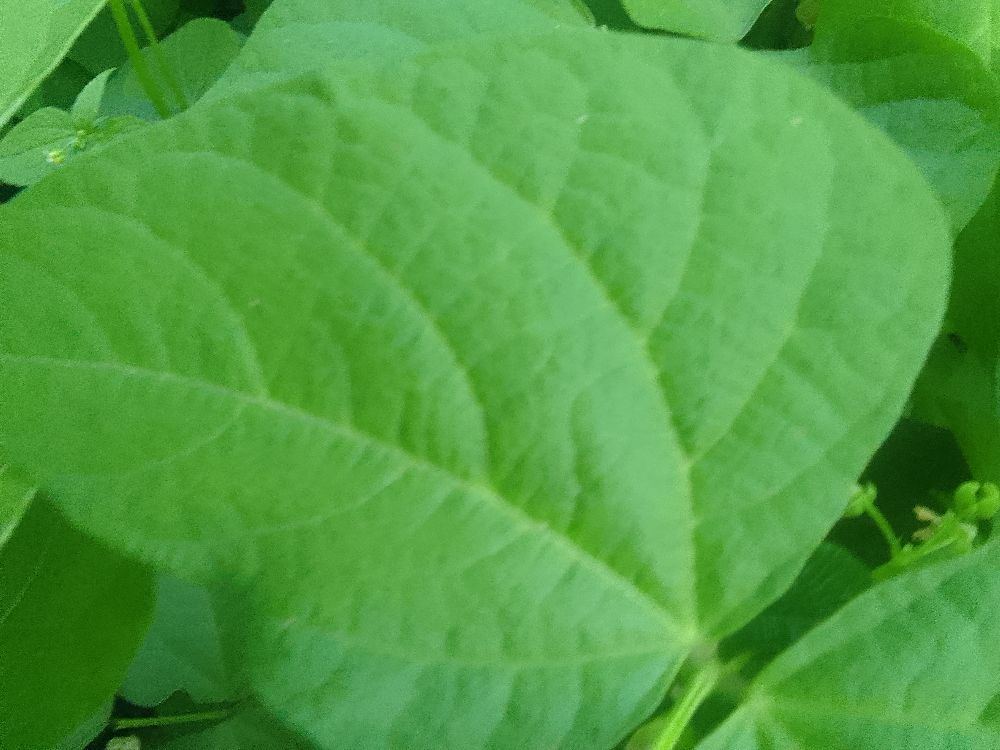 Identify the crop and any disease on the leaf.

common bean, healthy
